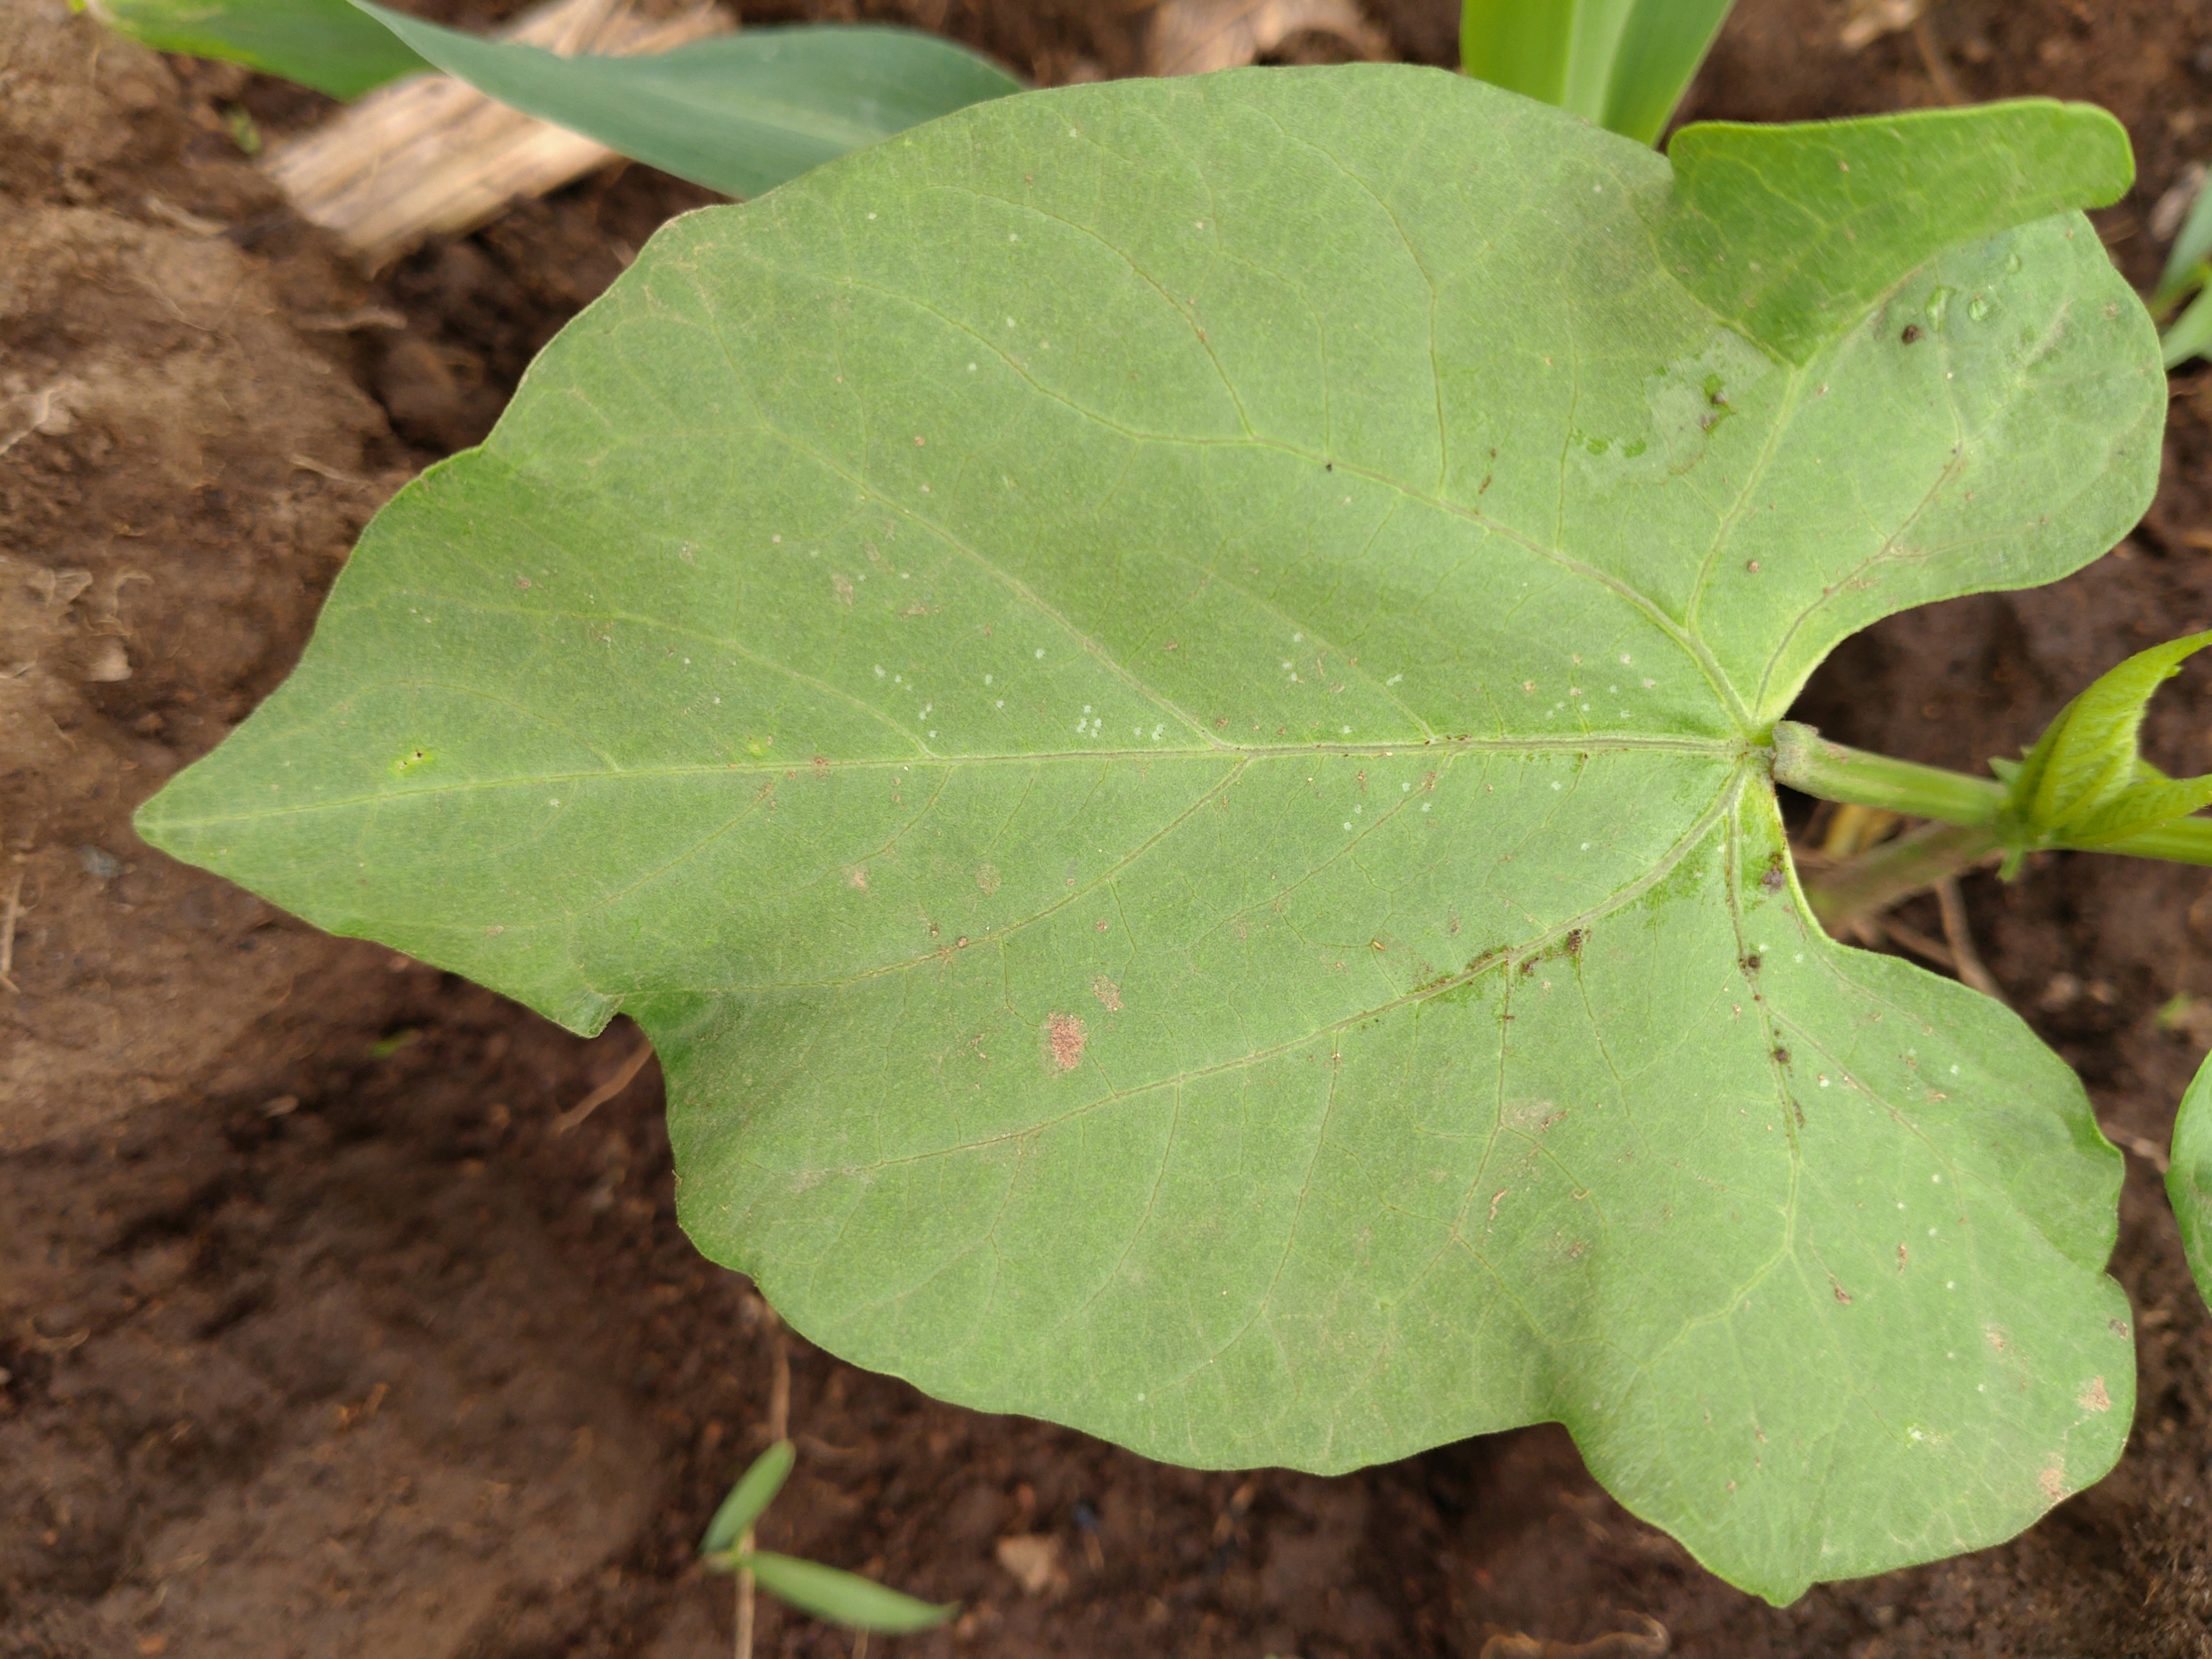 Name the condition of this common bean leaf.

healthy
